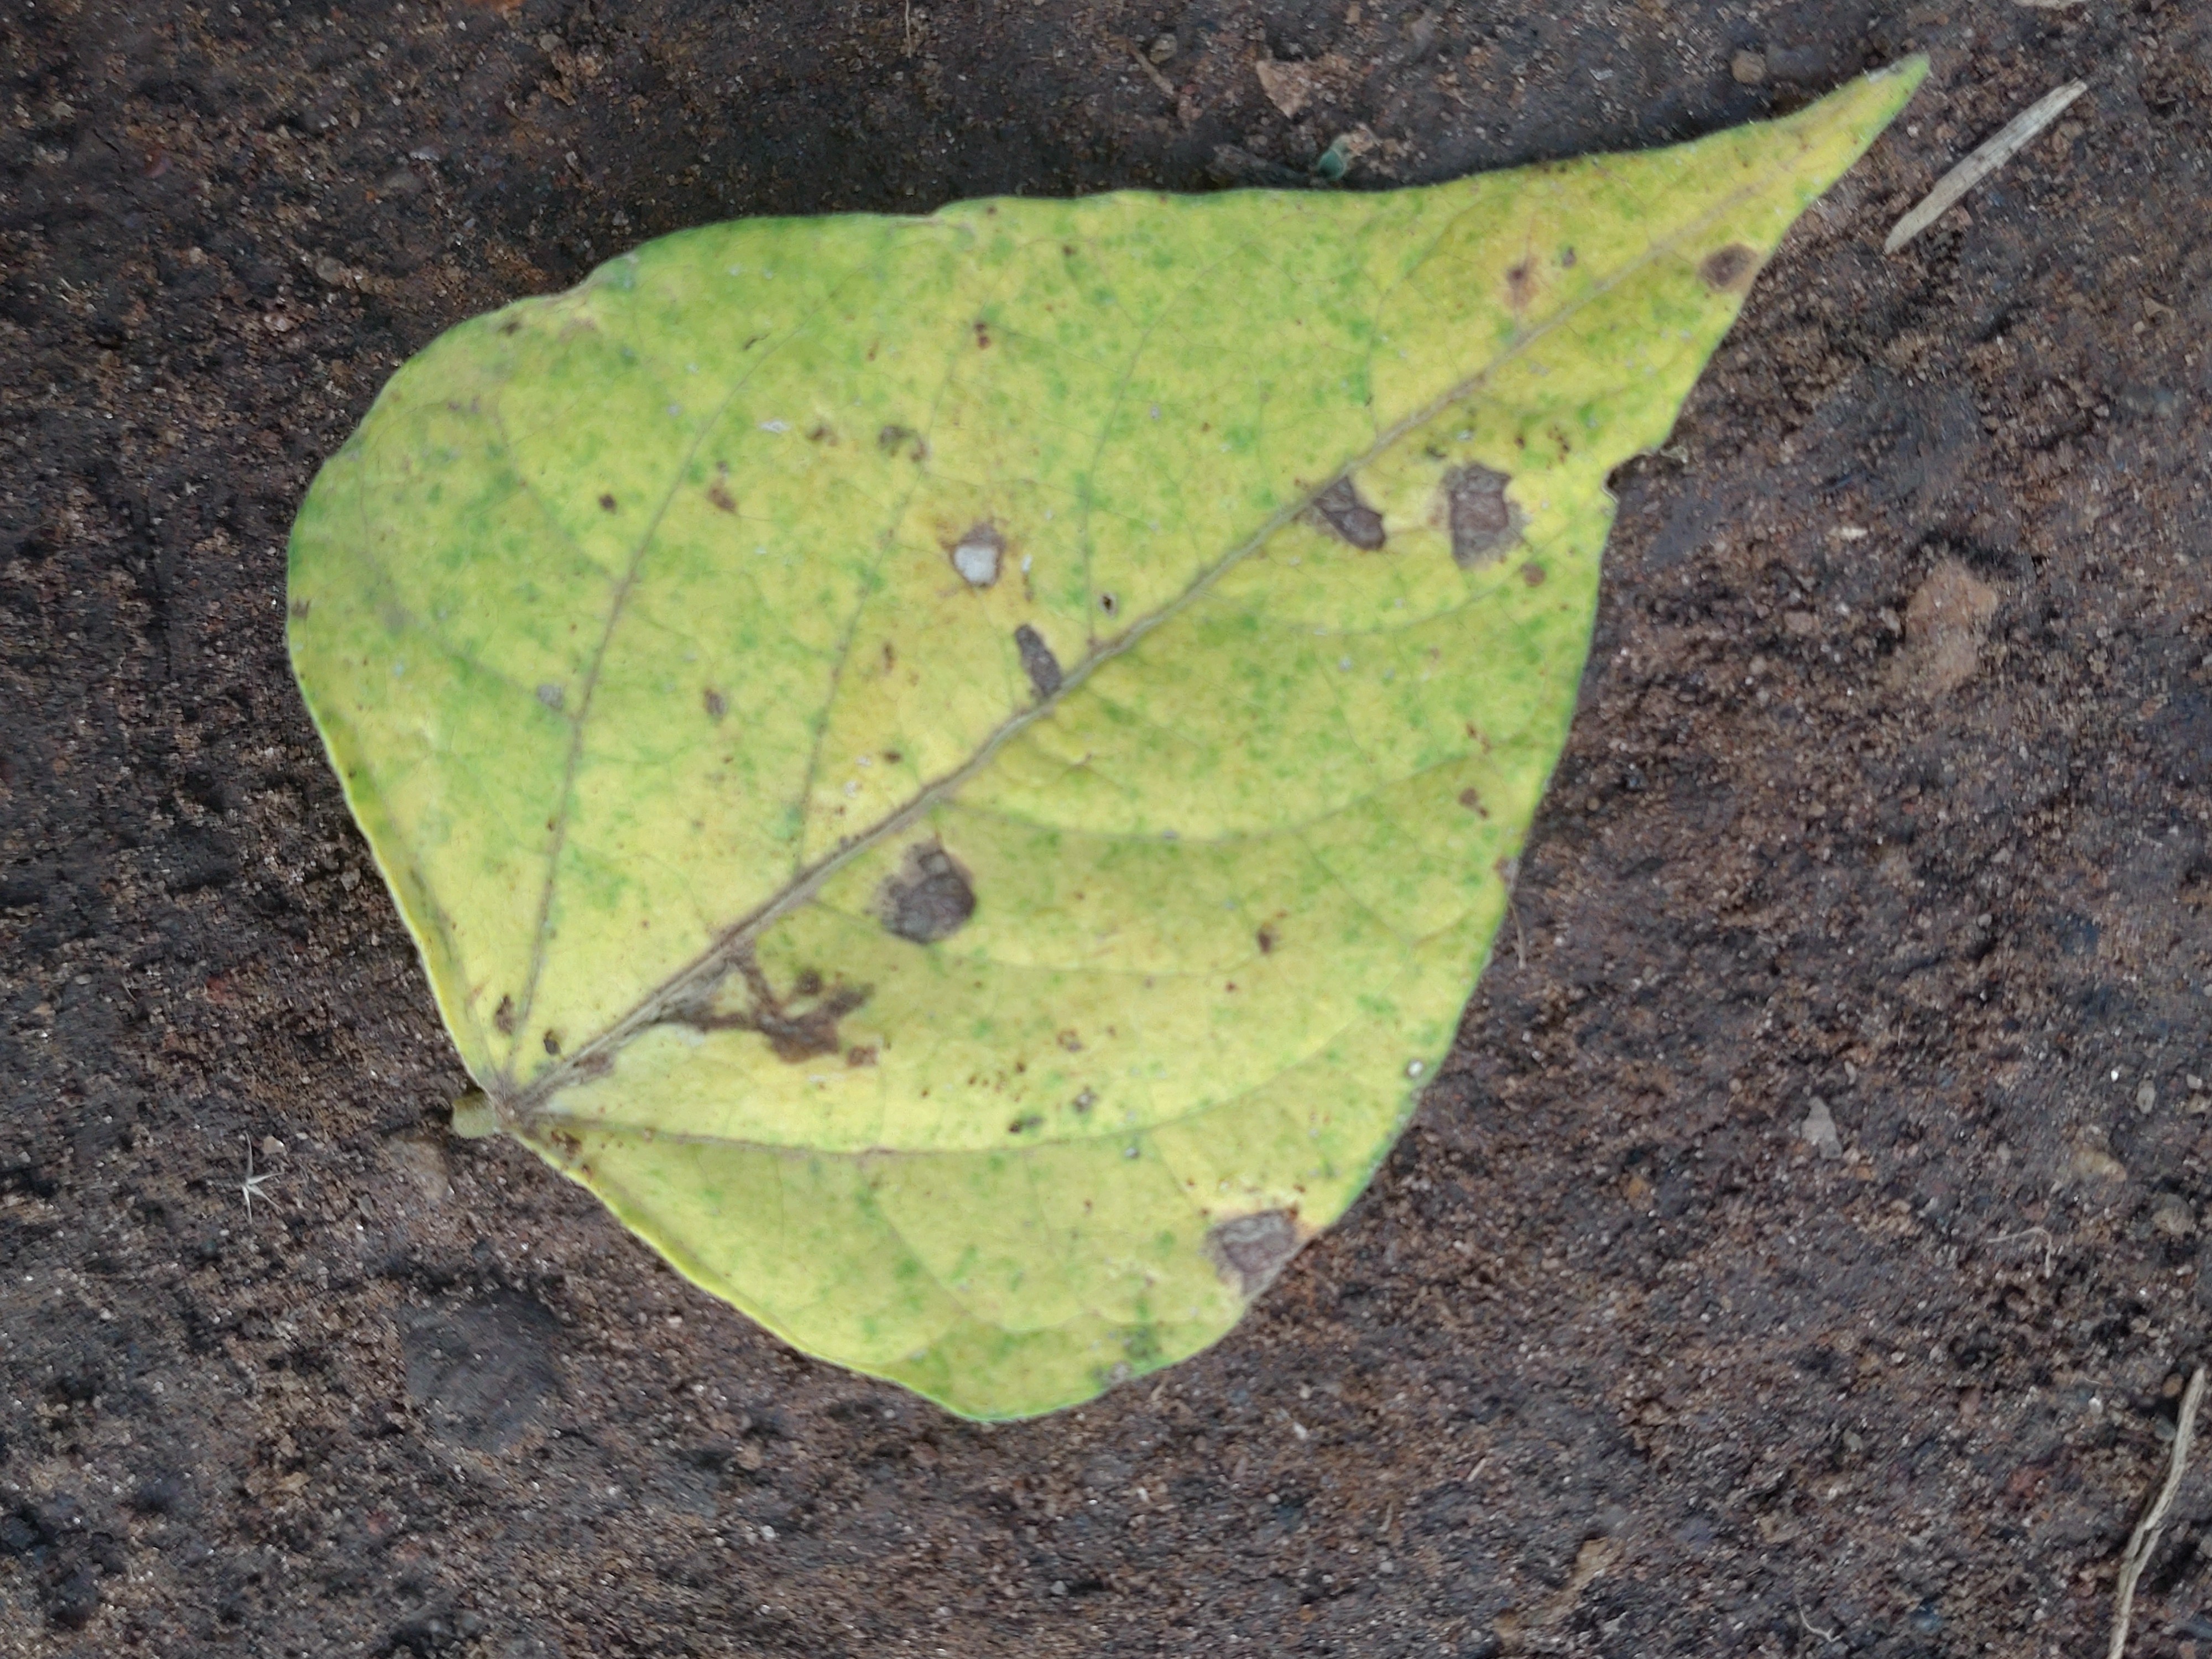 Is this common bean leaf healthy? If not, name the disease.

anthracnose
